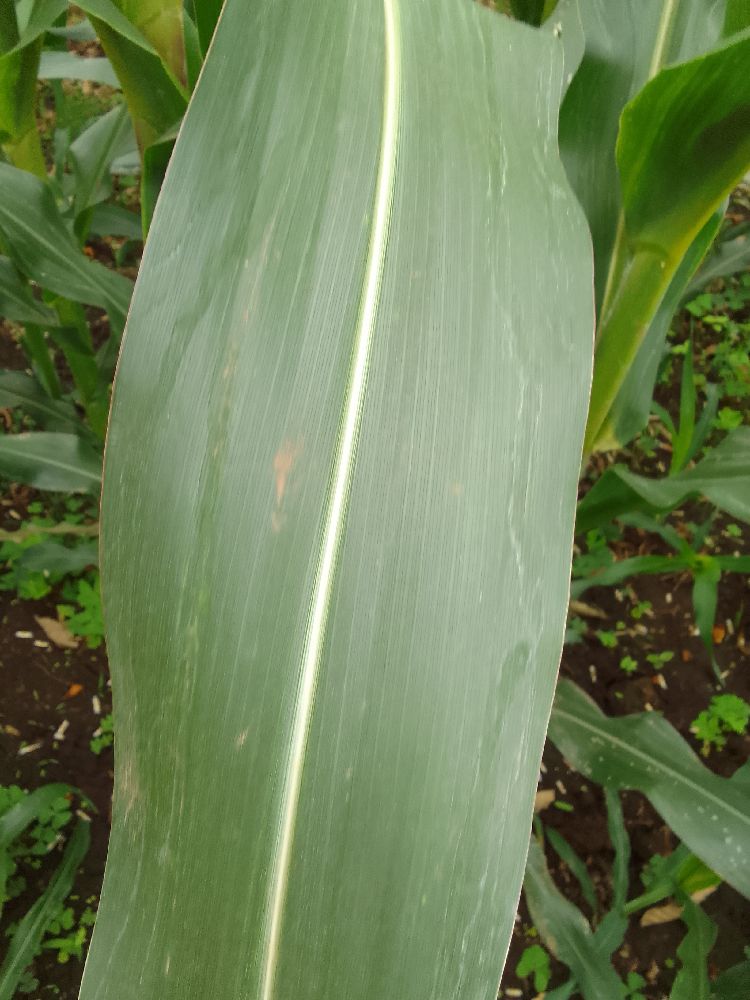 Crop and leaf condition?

maize, healthy
